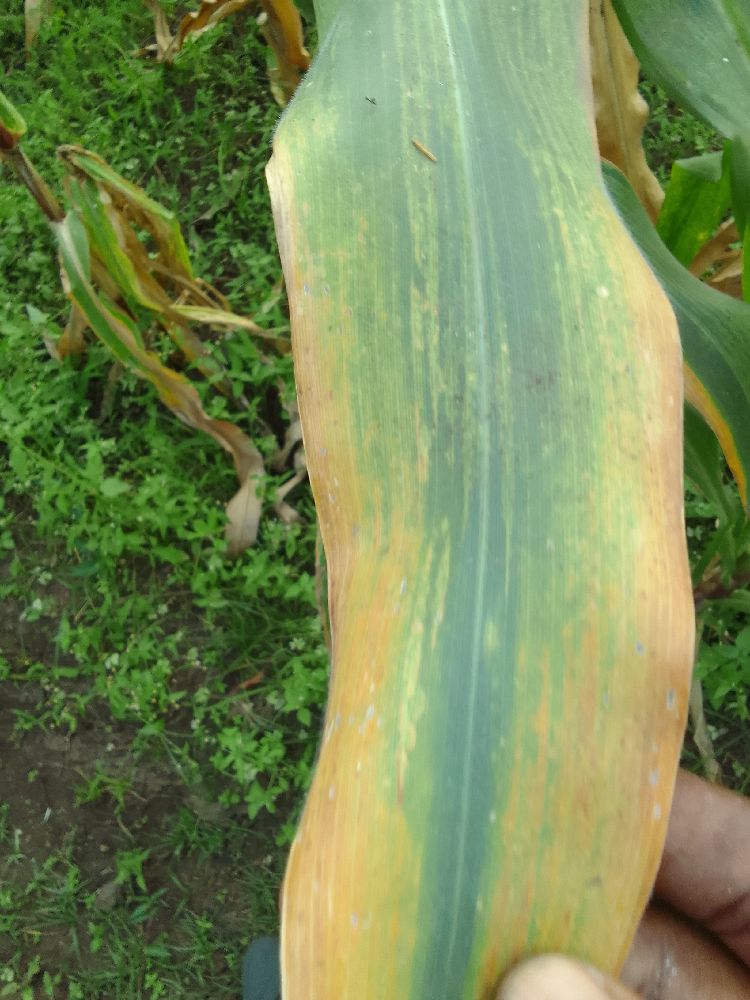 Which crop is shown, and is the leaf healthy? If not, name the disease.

maize, maize lethal necrosis
